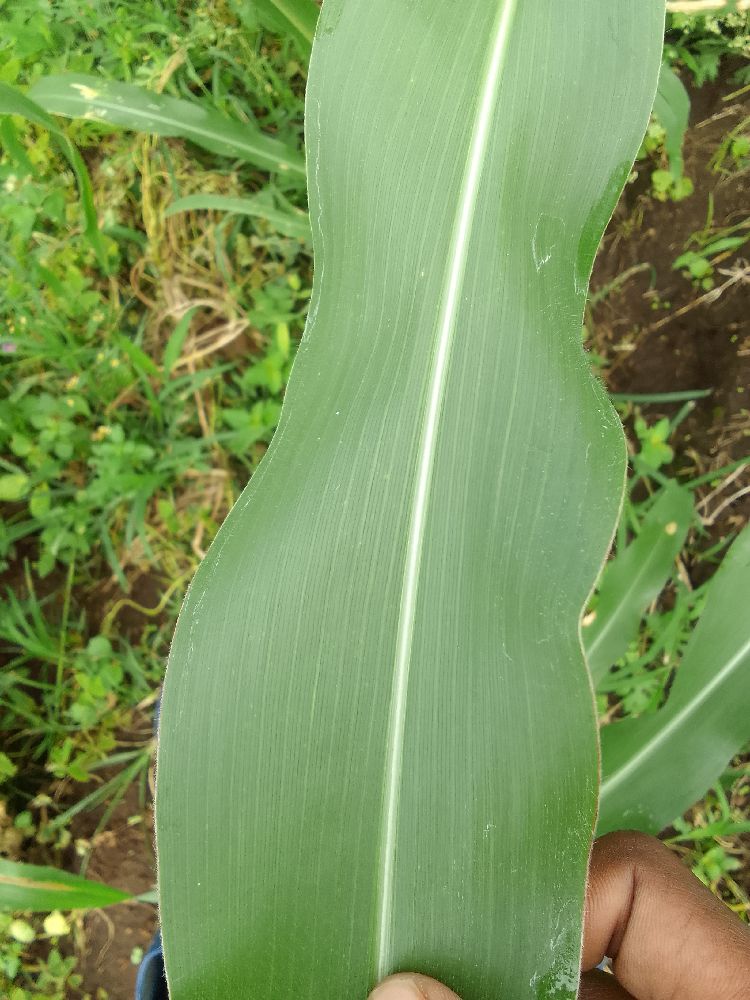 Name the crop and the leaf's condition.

maize, healthy
